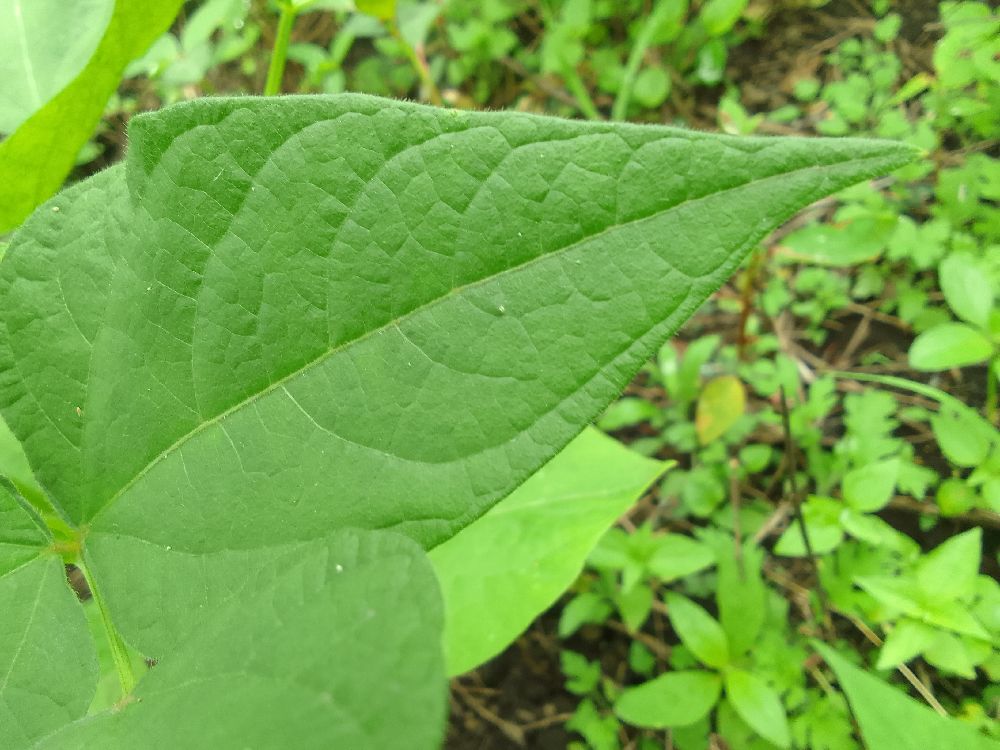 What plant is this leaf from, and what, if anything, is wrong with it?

common bean, healthy
